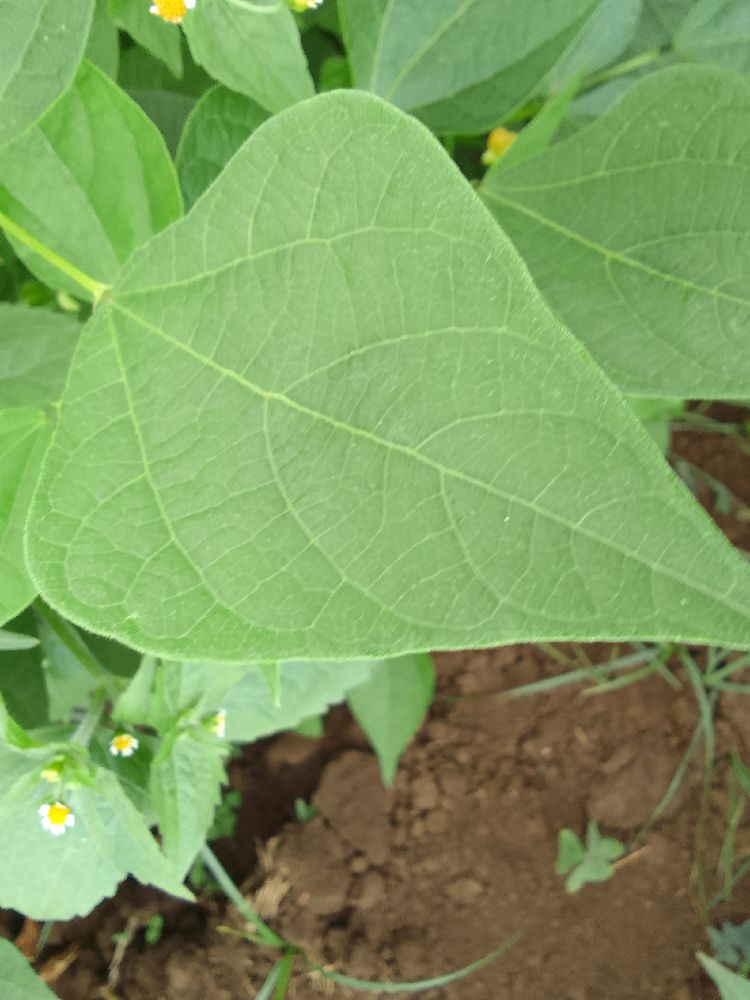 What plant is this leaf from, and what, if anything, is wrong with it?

common bean, healthy
